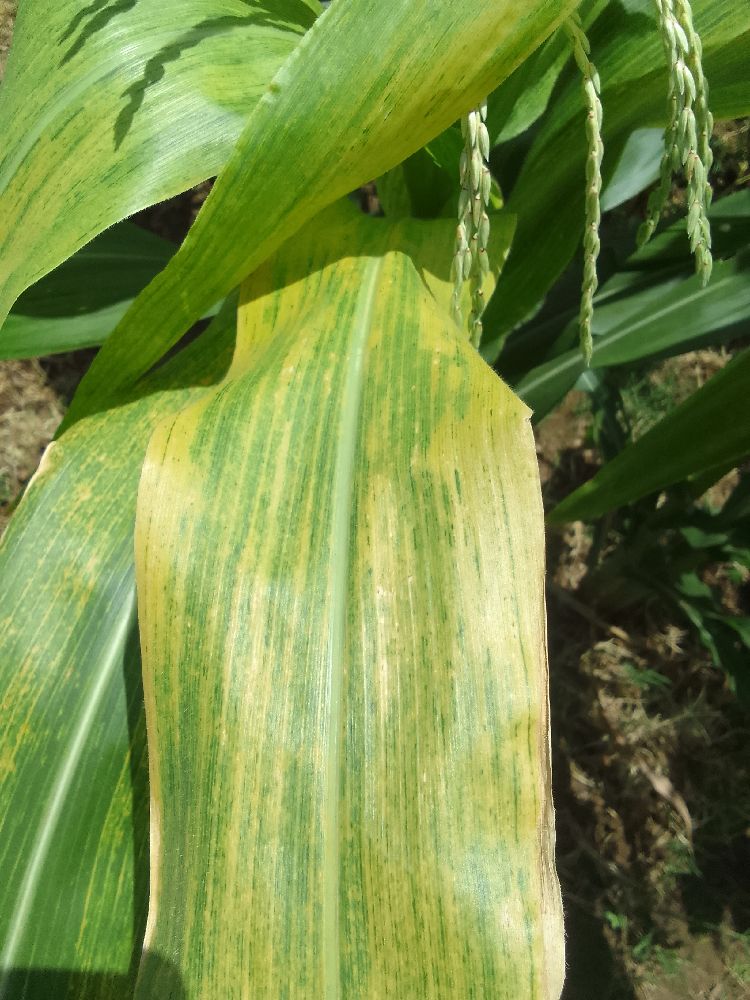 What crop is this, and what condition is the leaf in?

maize, maize lethal necrosis
